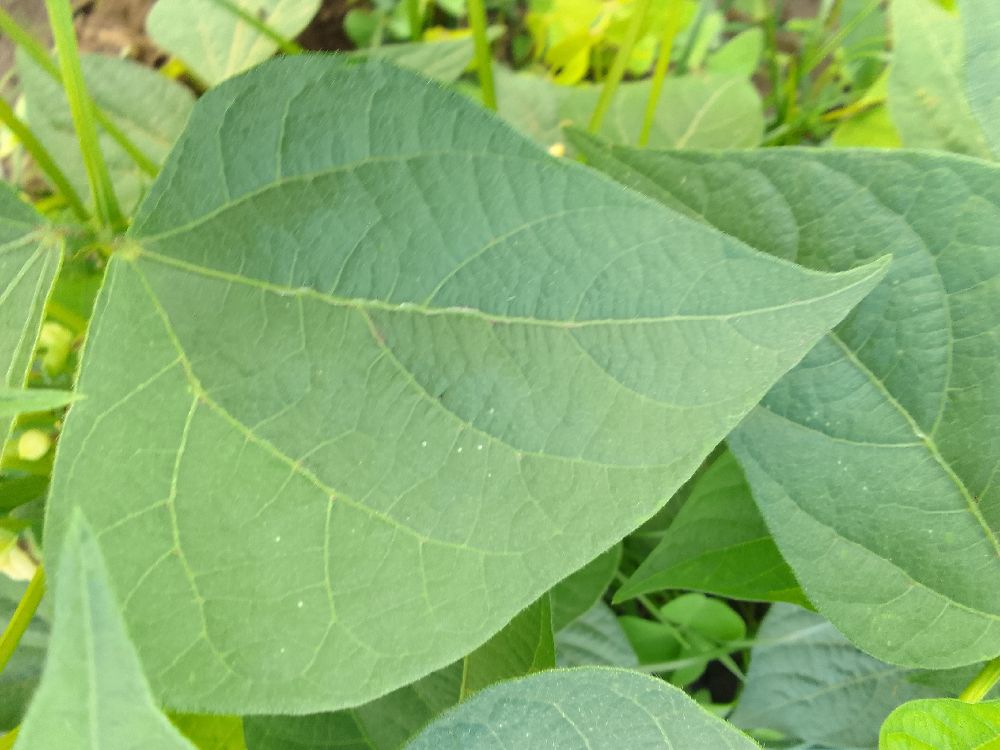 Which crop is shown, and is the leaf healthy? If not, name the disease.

common bean, healthy
